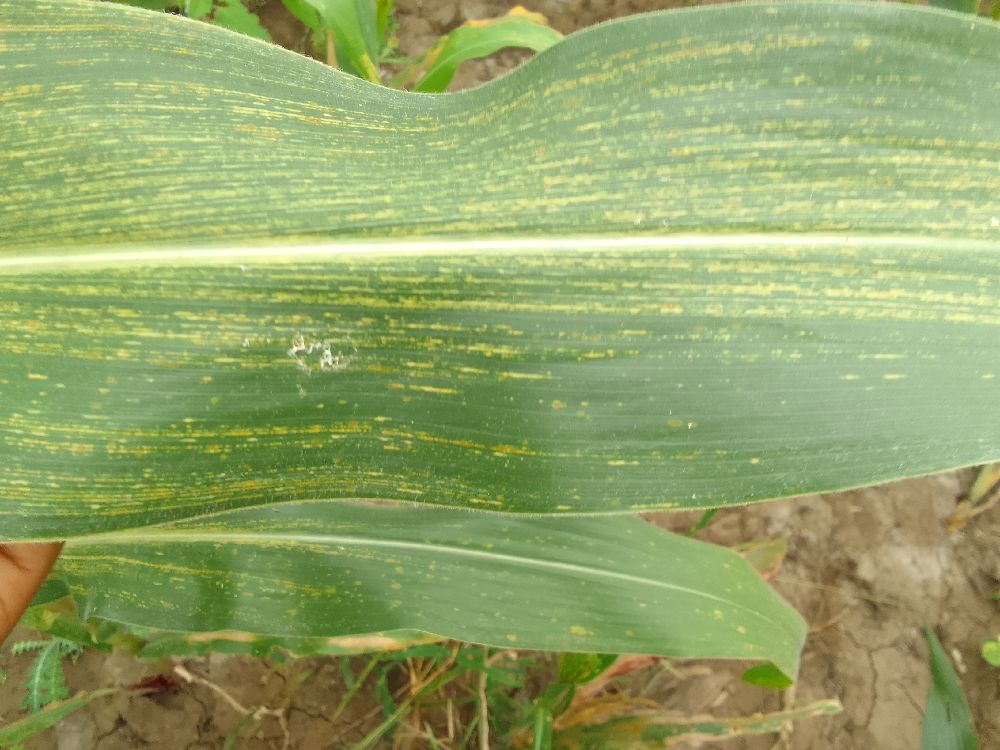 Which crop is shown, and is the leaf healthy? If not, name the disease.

maize, maize streak virus
